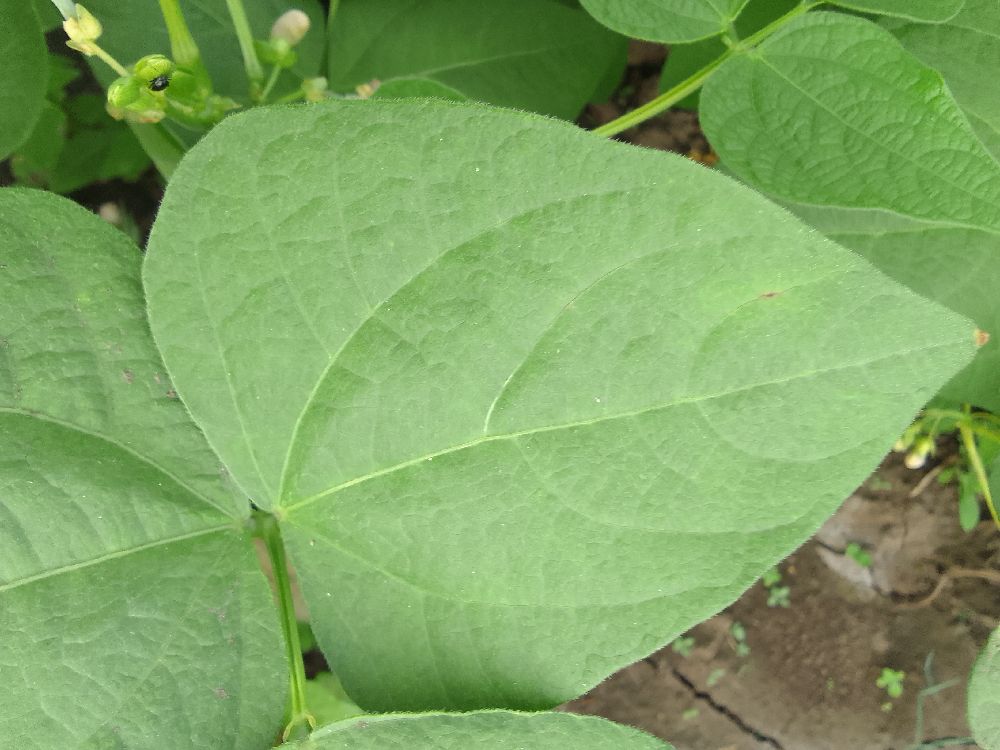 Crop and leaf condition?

common bean, healthy
